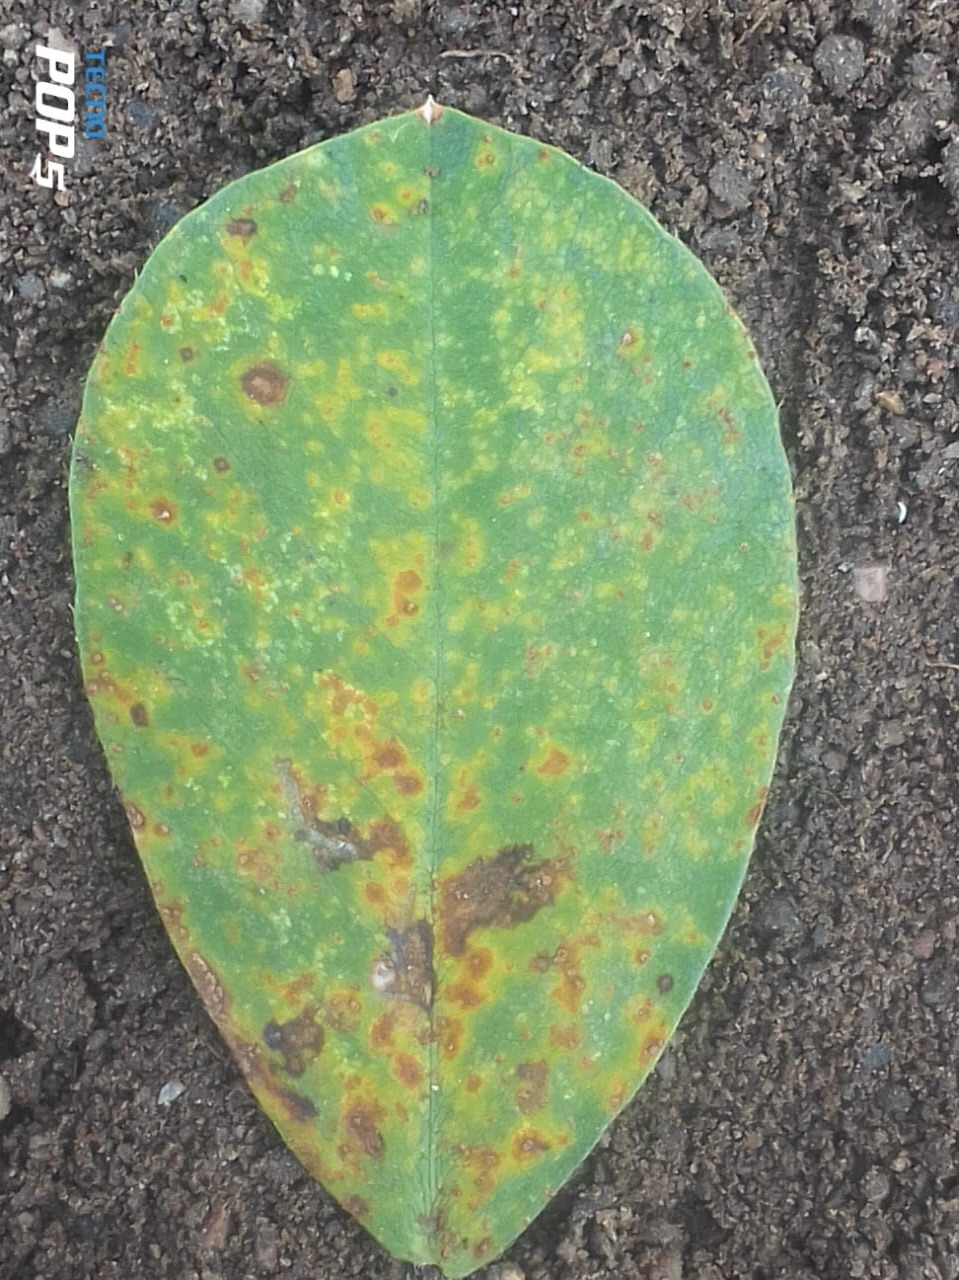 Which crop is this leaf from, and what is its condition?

peanut, passalora arachidicola
